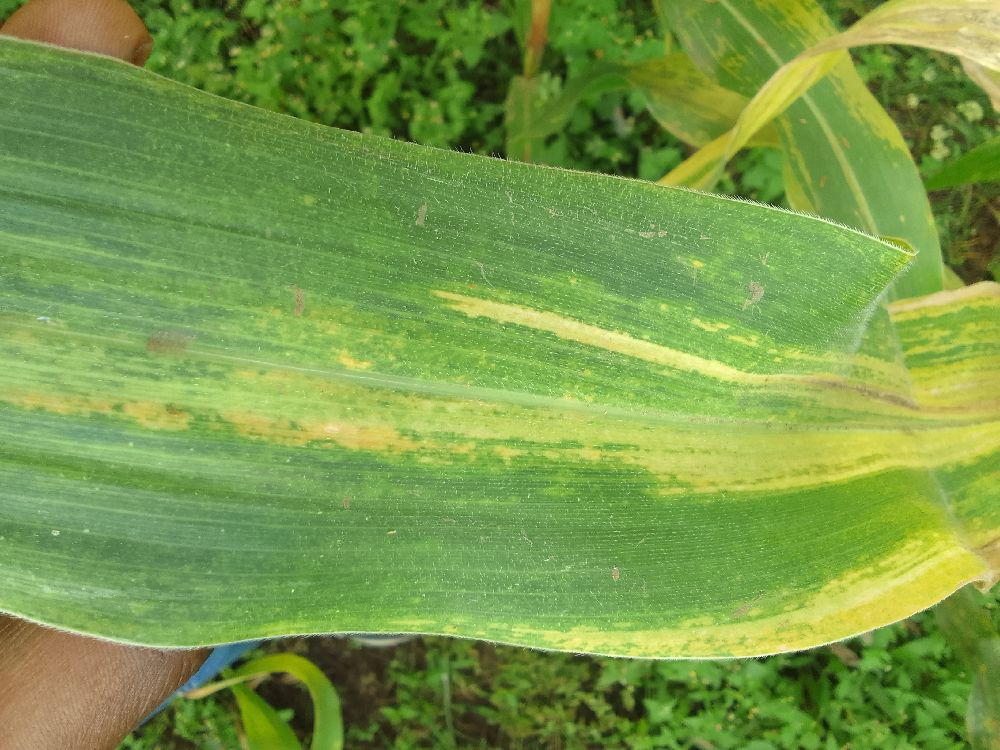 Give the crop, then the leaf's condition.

maize, maize lethal necrosis
